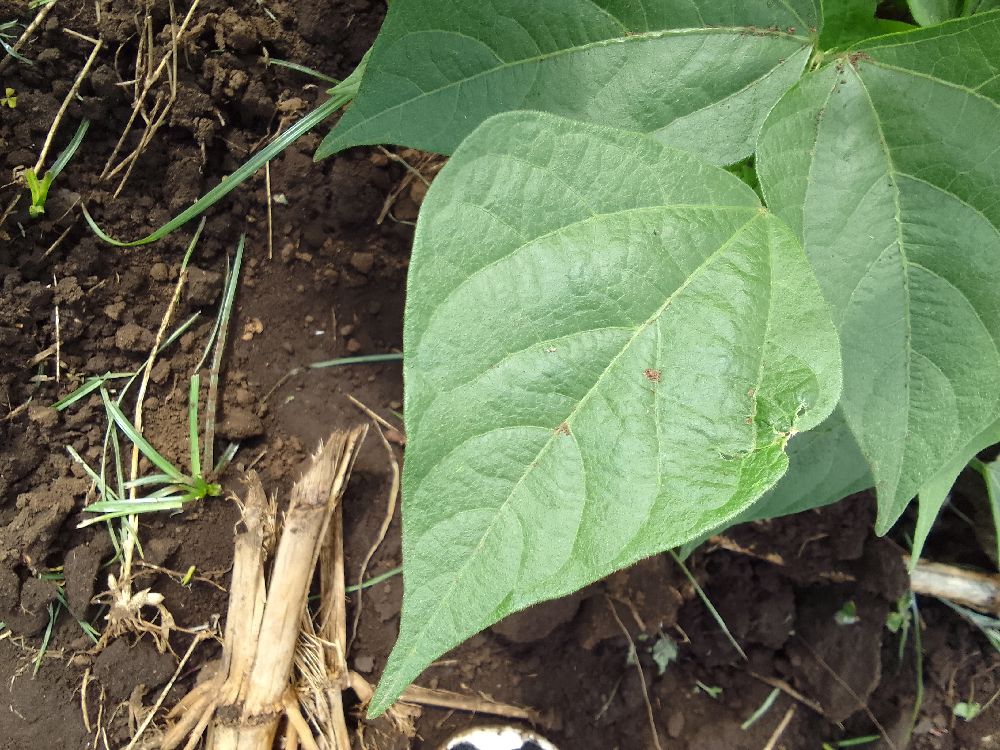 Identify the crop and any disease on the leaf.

common bean, healthy
